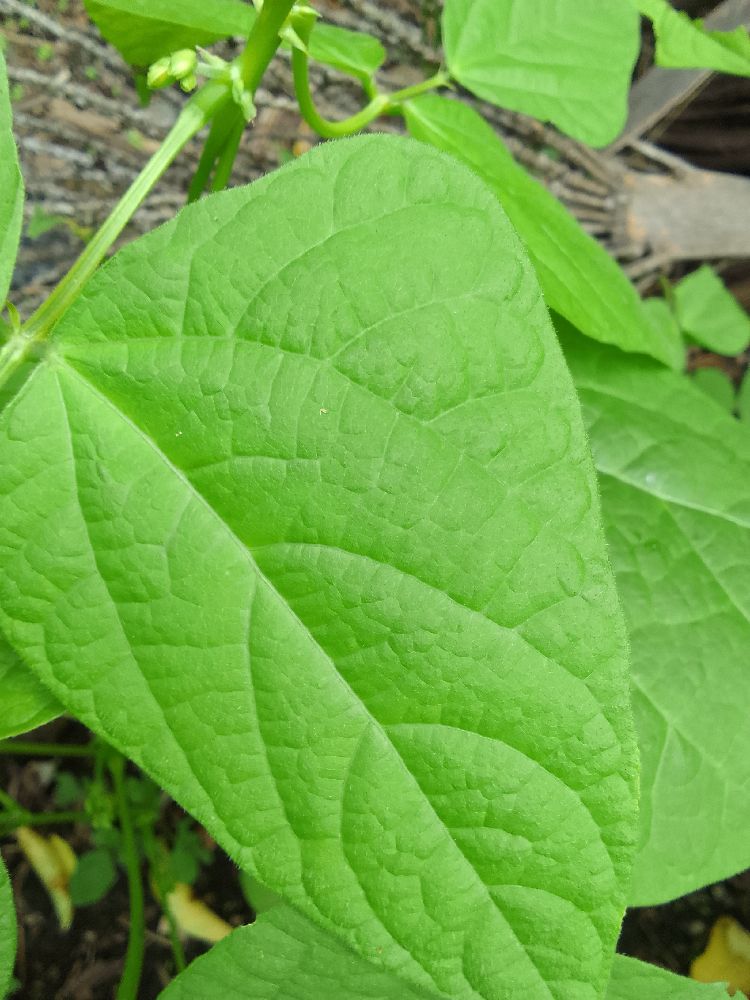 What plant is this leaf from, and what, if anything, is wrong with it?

common bean, healthy
